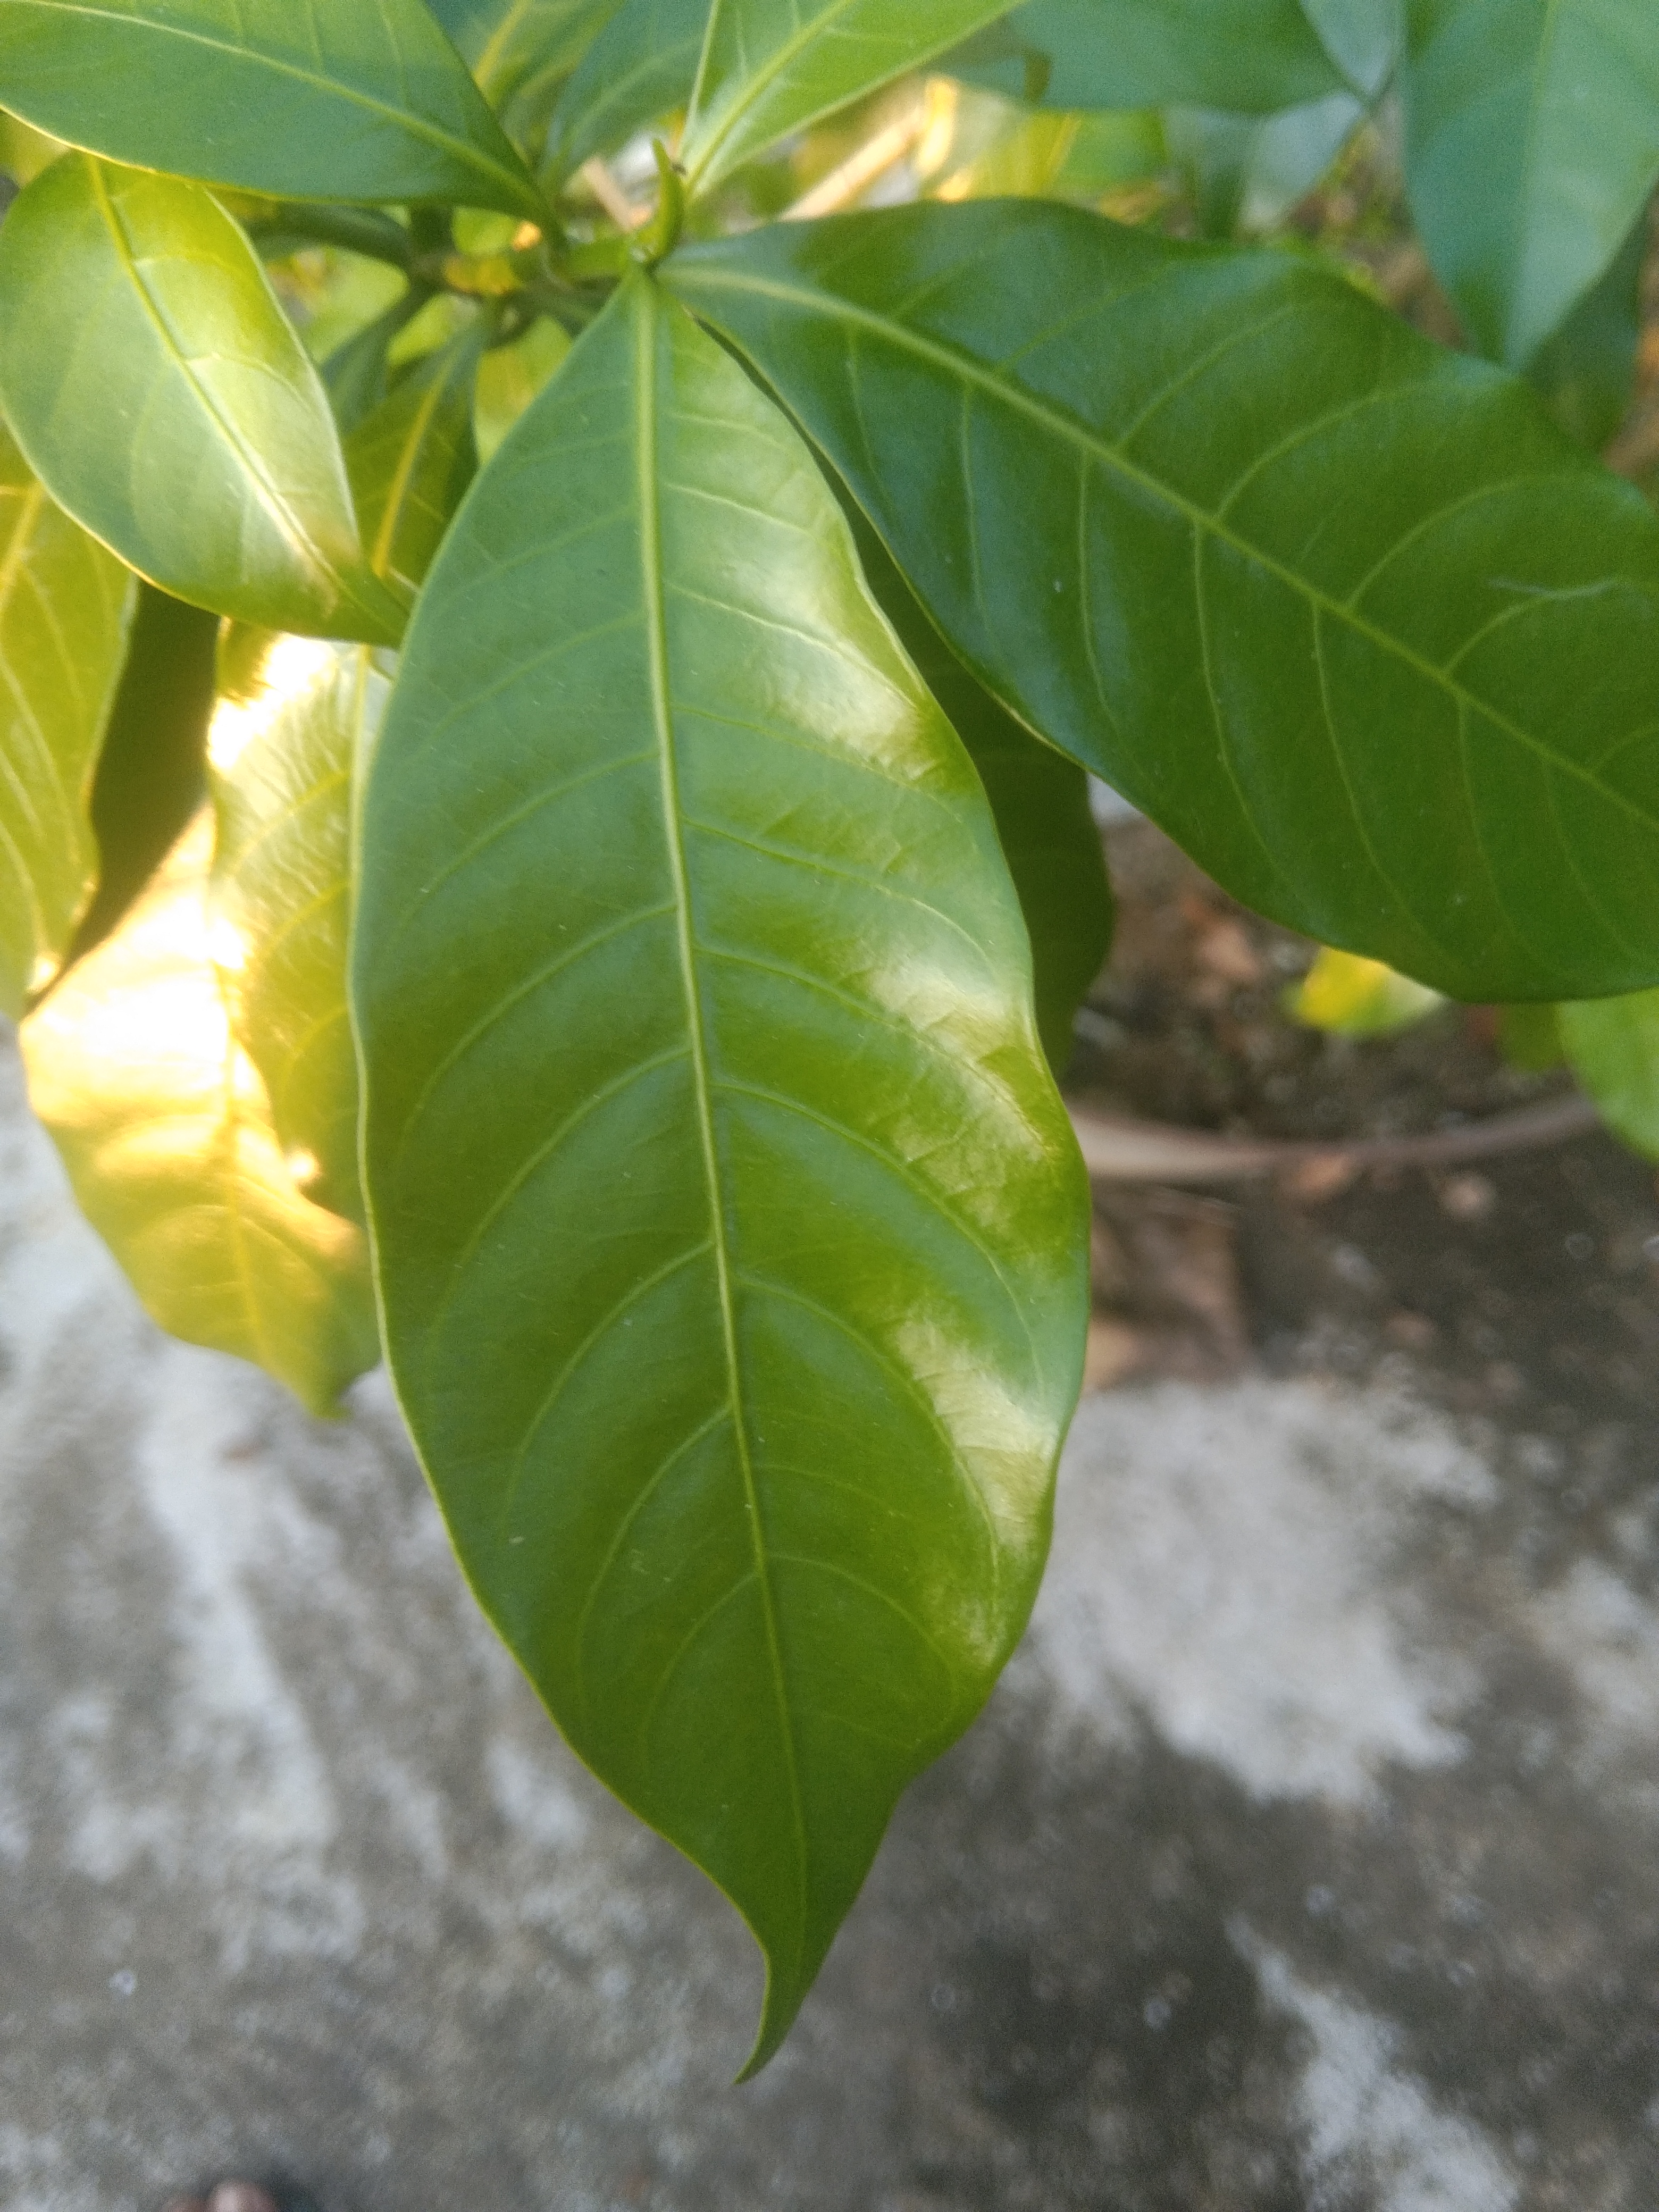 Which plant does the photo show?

togor
